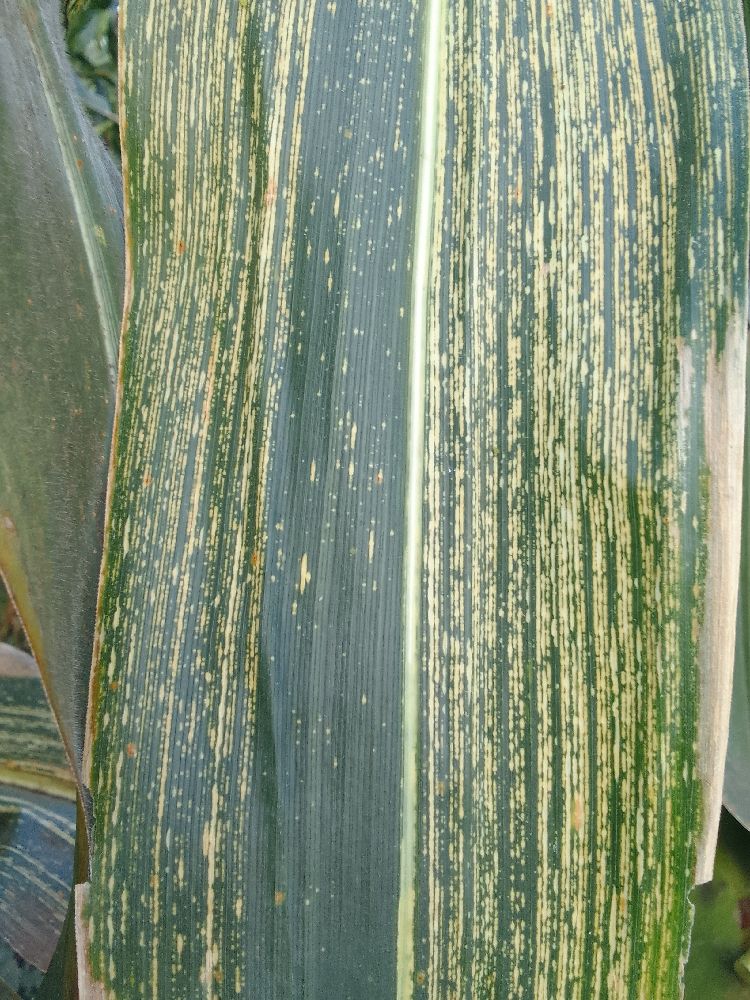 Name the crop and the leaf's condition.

maize, maize streak virus
